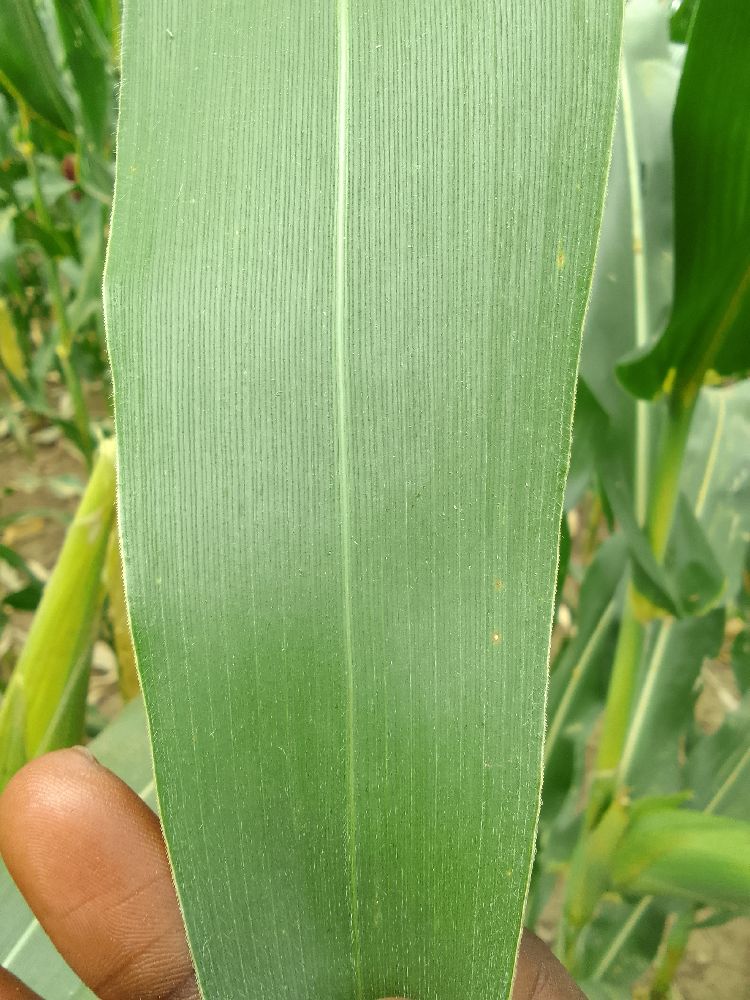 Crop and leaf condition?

maize, healthy
